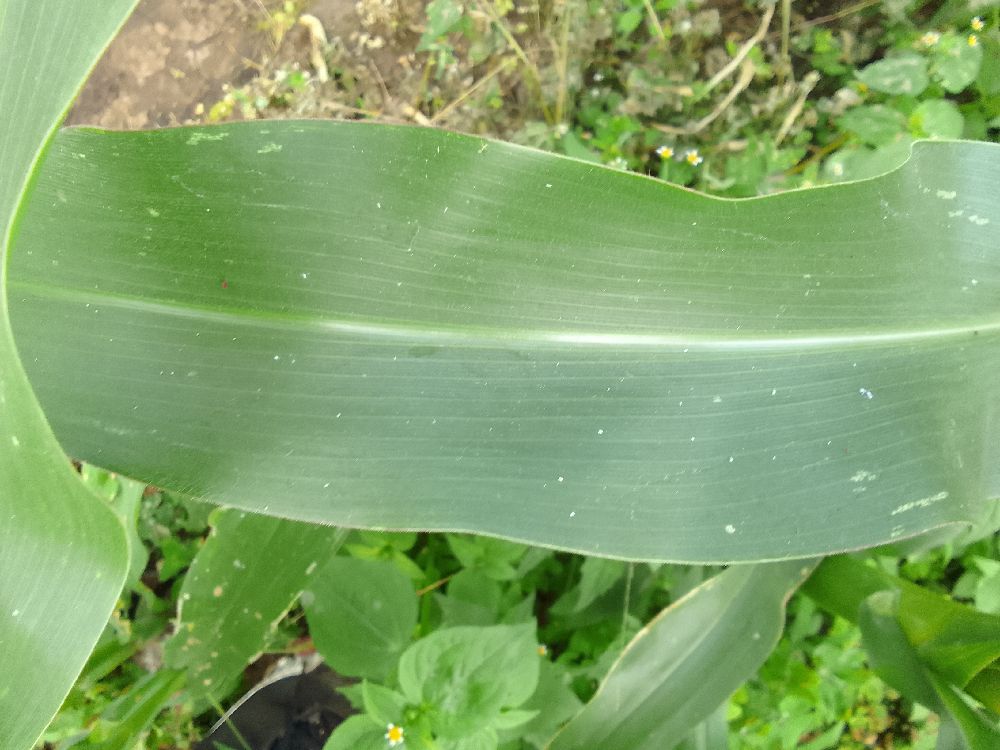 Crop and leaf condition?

maize, healthy
